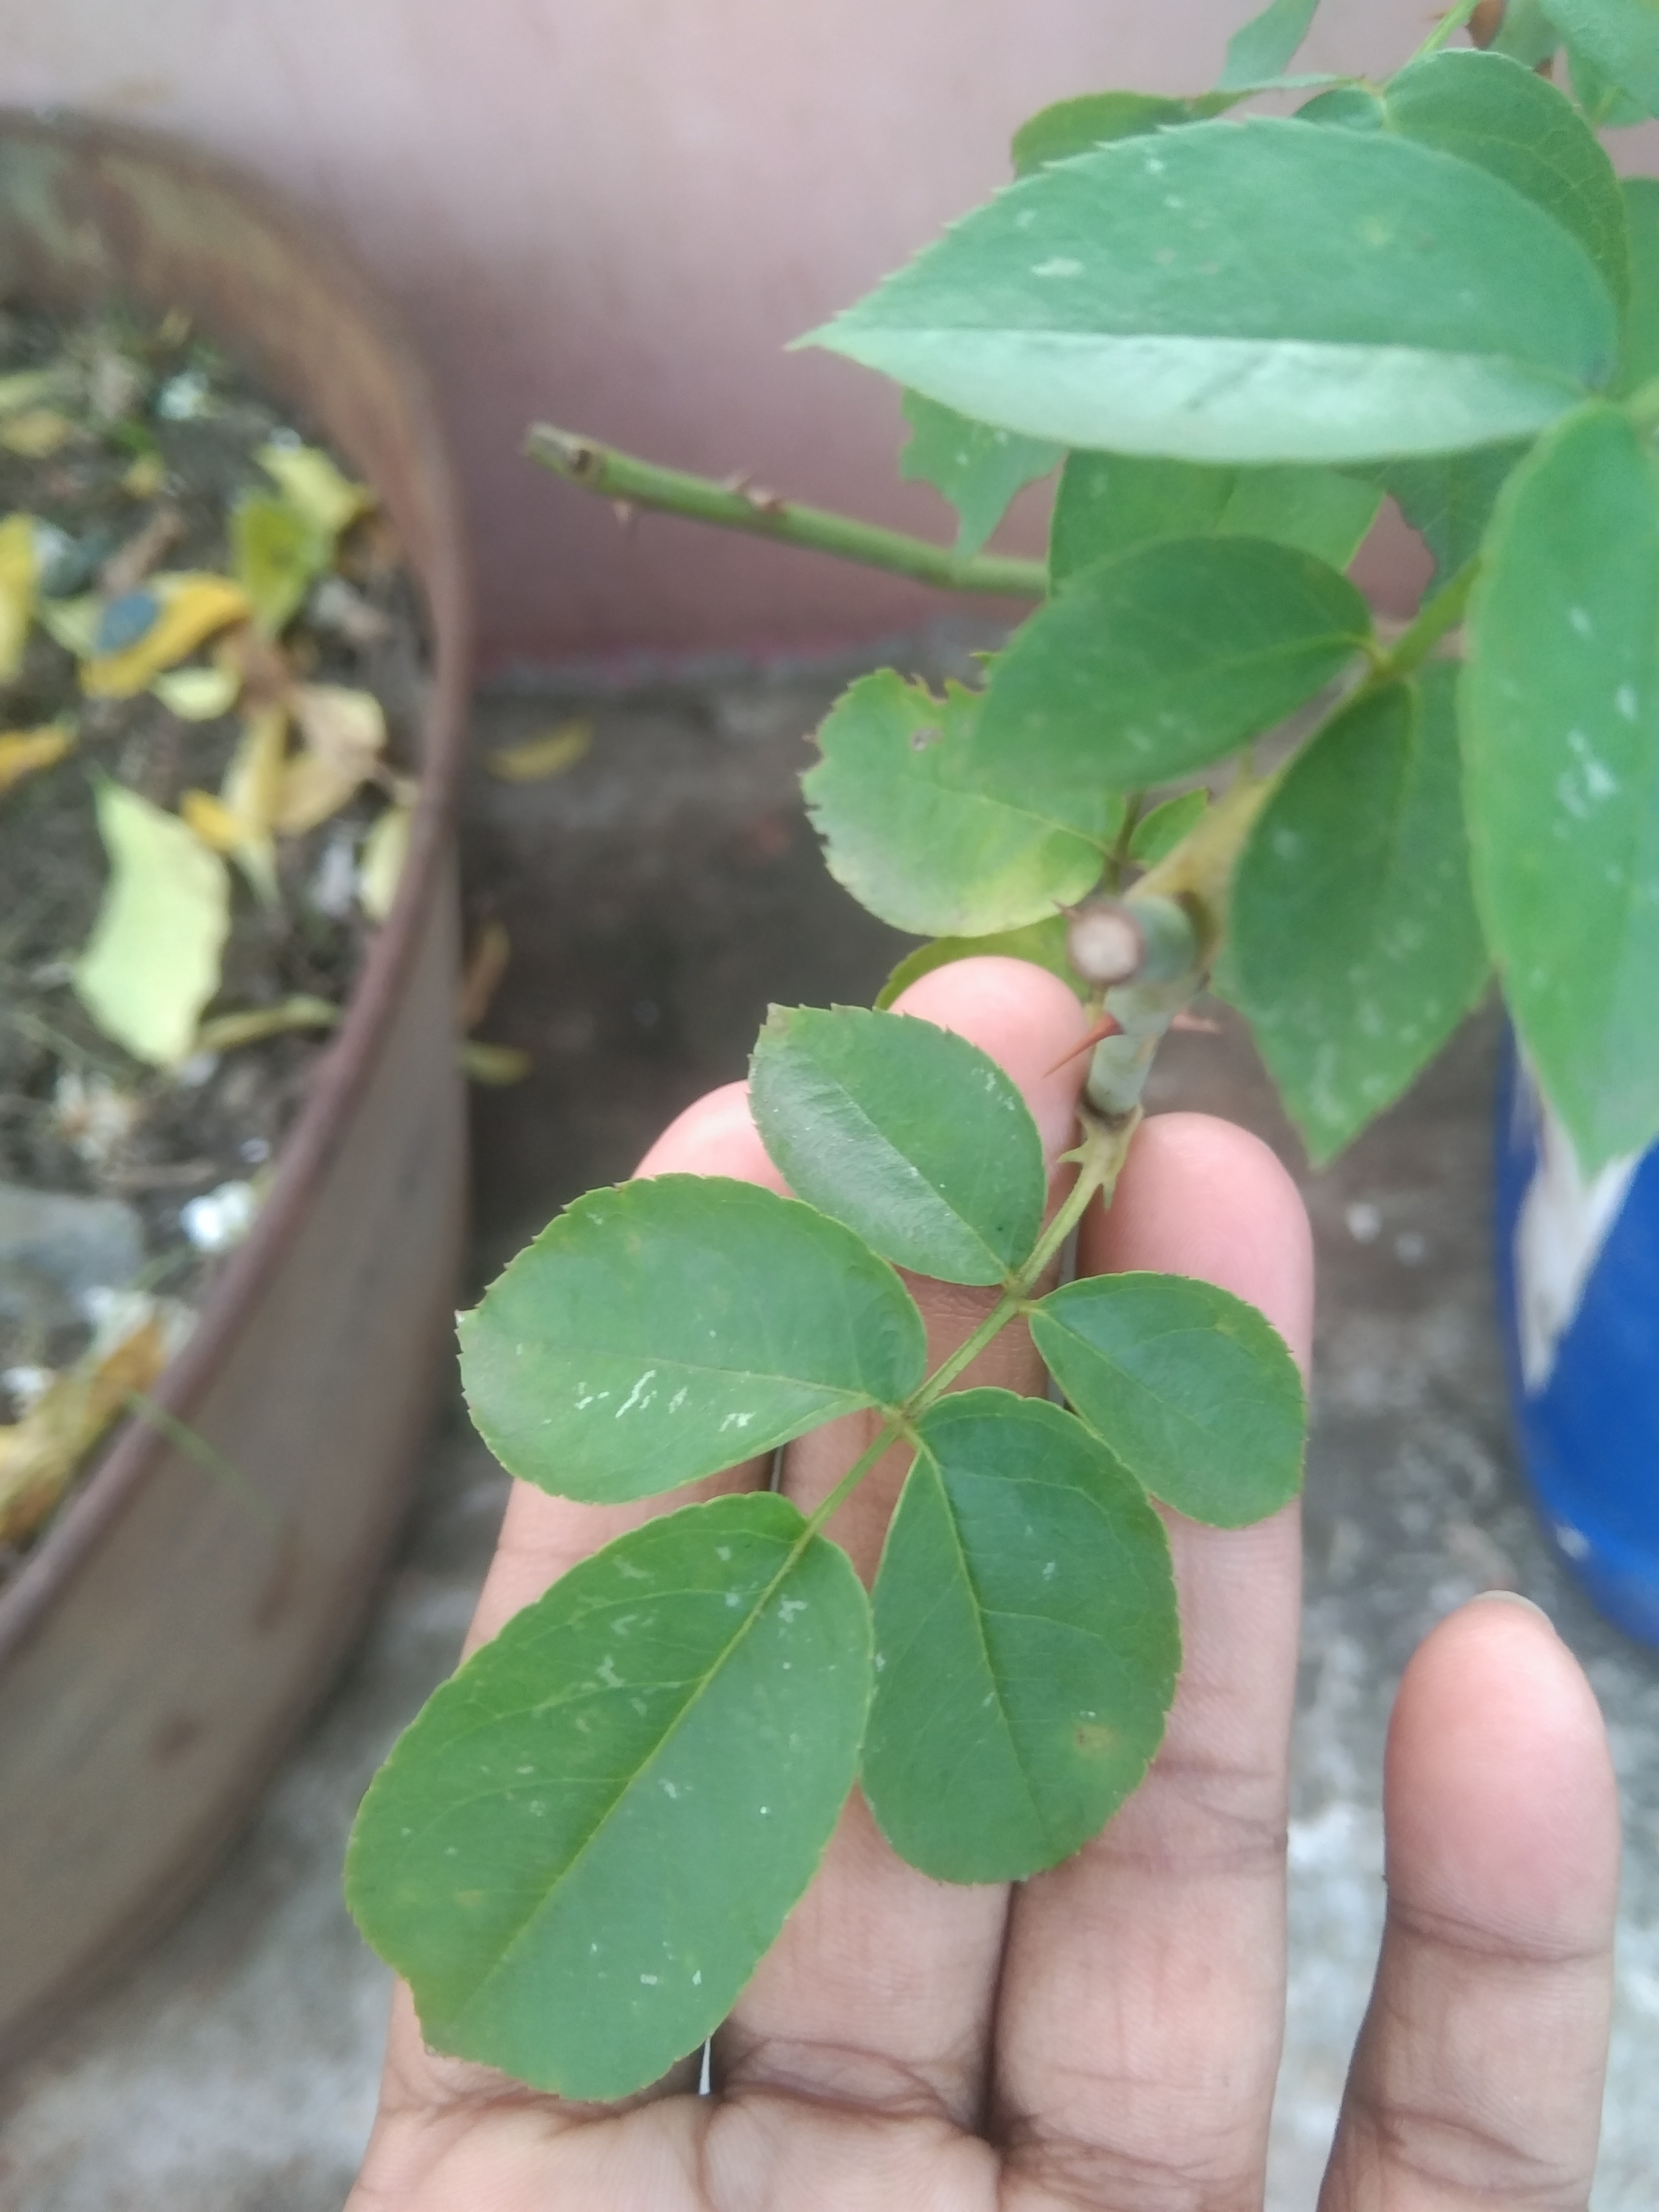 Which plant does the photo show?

rose
